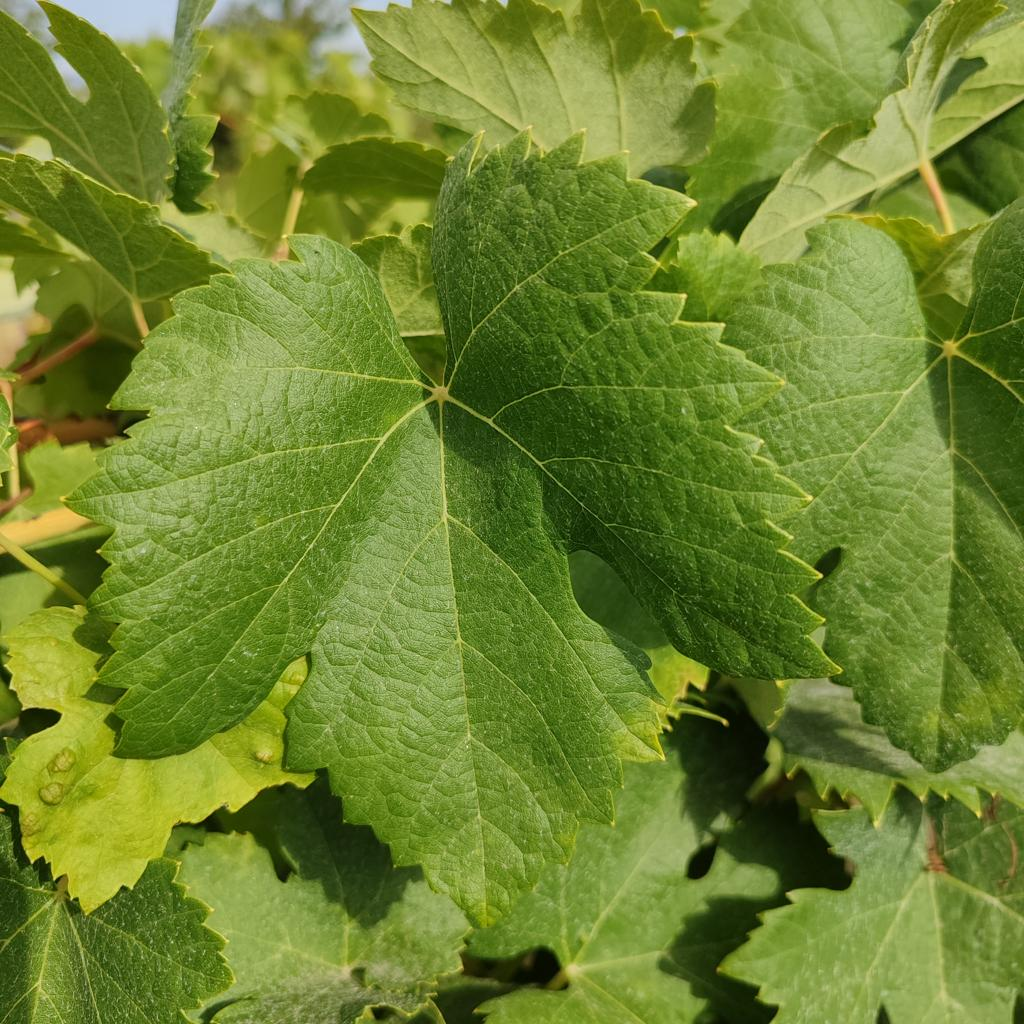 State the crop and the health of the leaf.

grapevine, healthy
